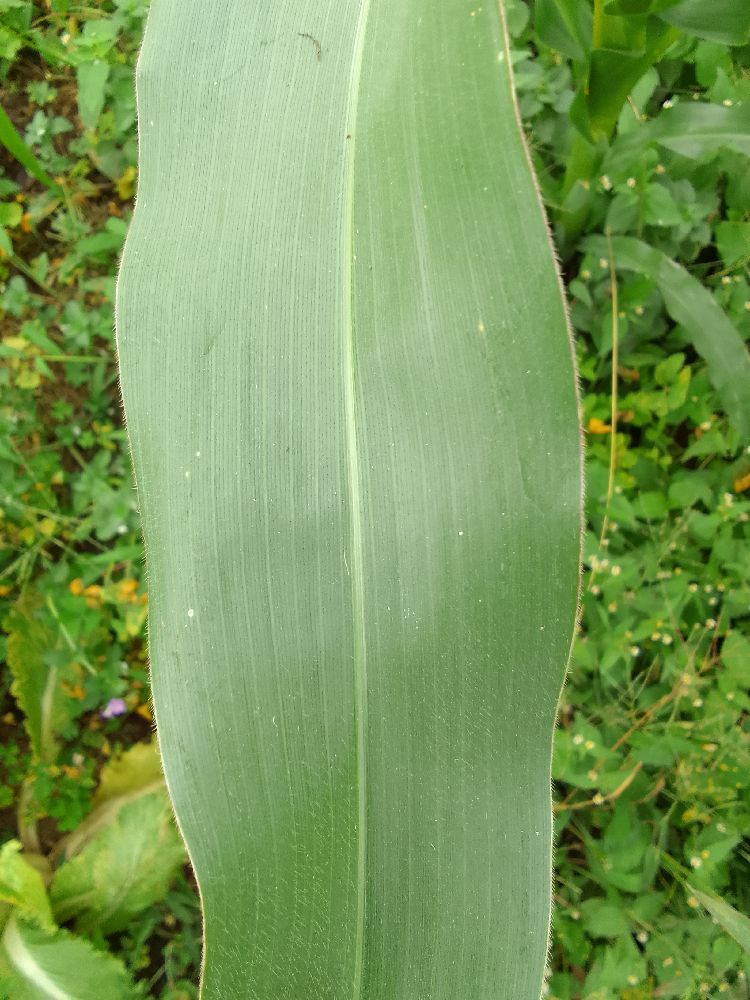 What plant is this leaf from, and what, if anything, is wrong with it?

maize, healthy
